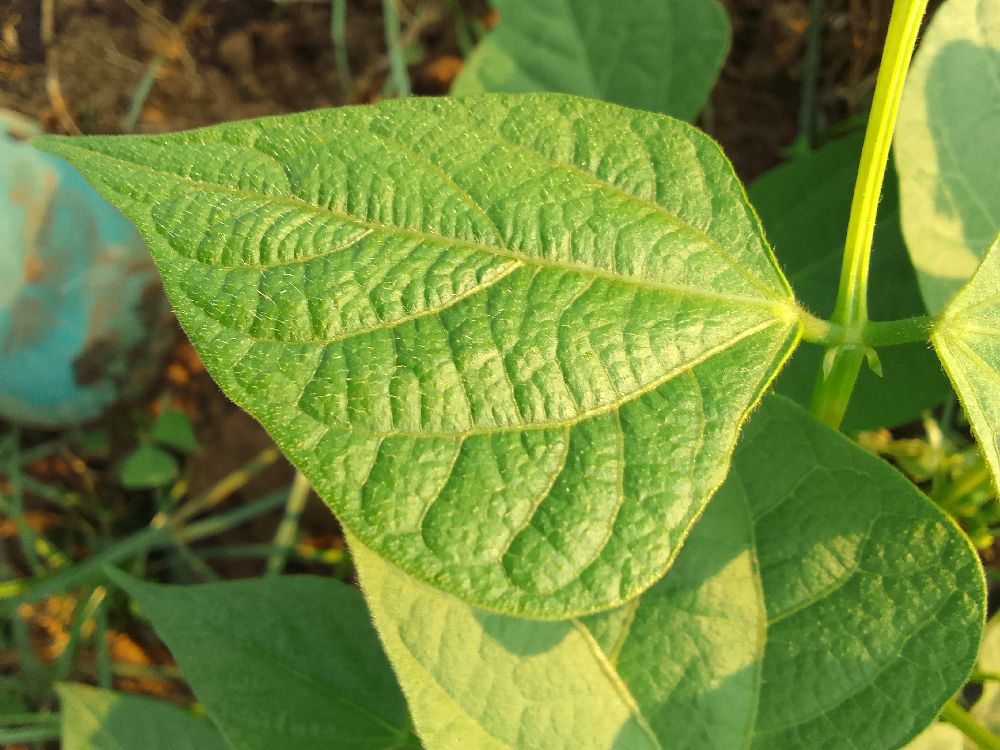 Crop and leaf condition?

common bean, healthy
